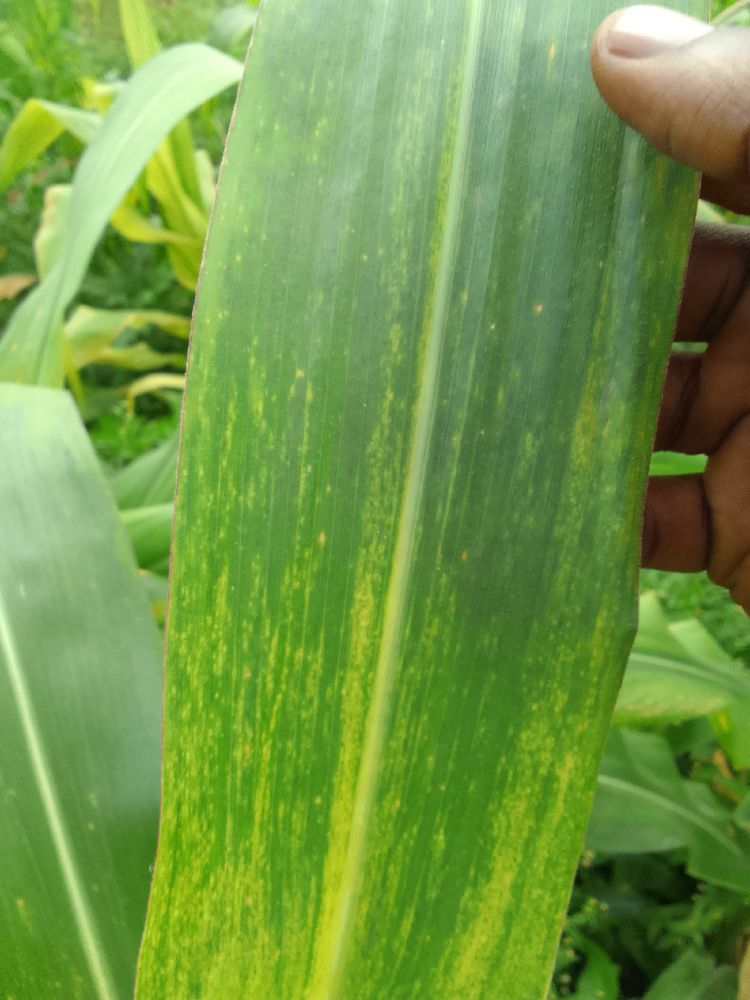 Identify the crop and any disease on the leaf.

maize, maize lethal necrosis
